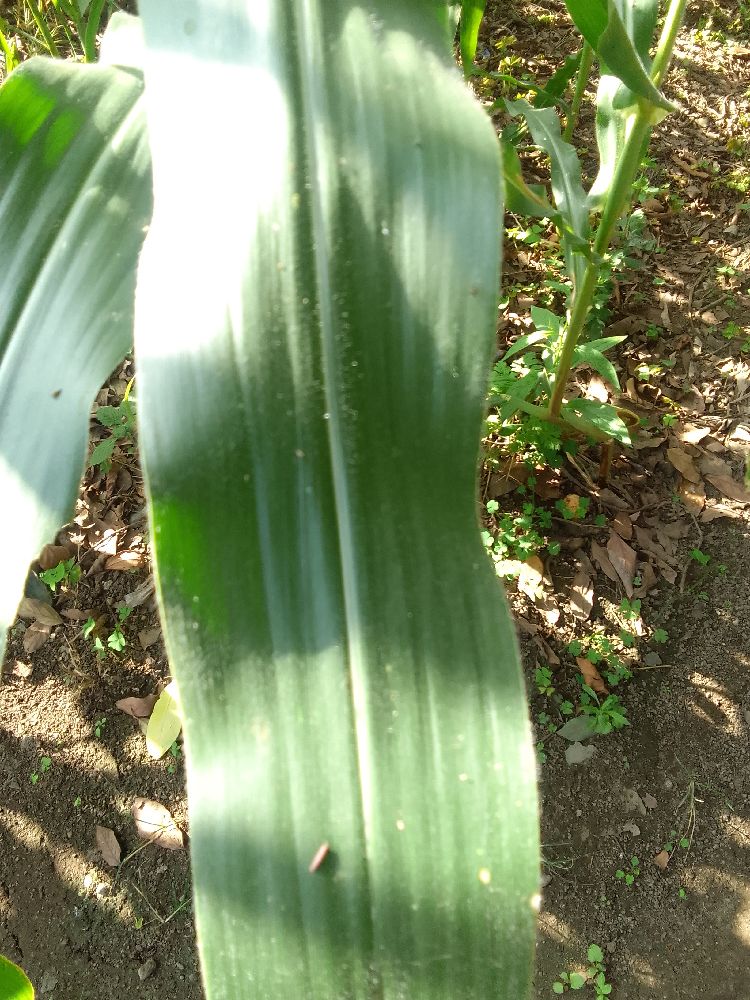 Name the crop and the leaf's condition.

maize, healthy
